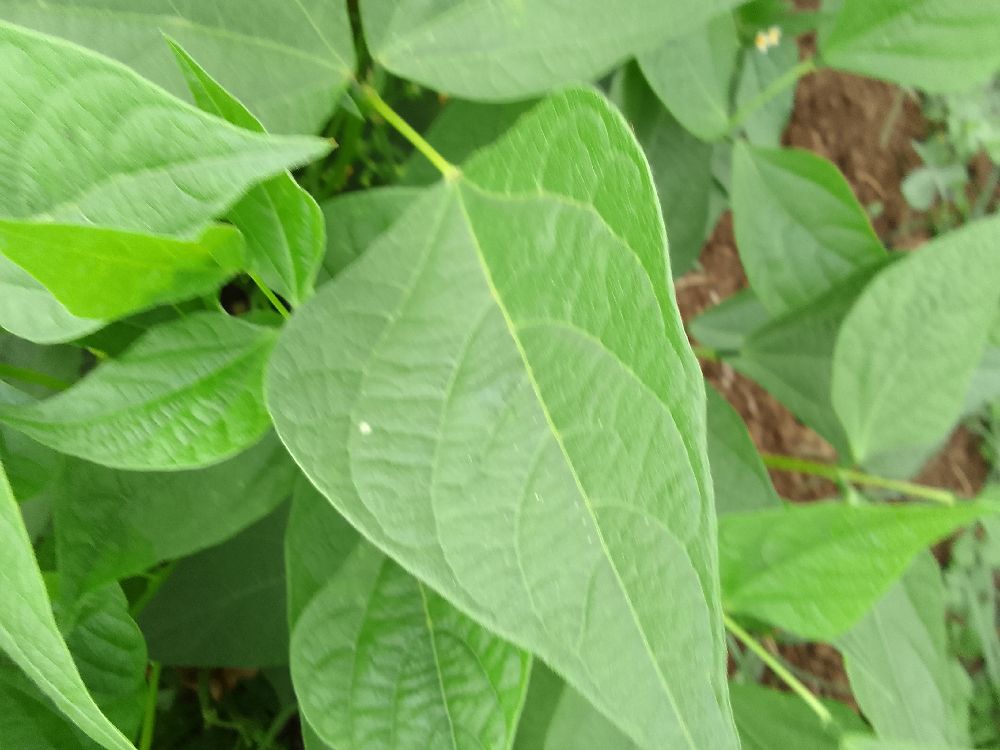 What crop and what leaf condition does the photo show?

common bean, healthy
